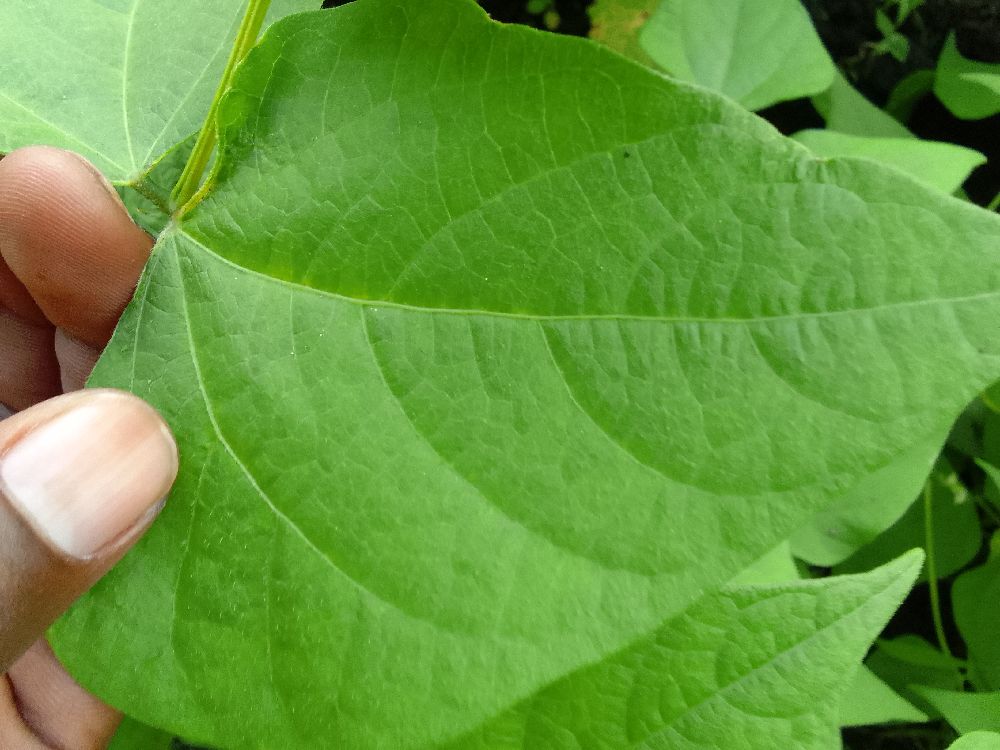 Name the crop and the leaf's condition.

common bean, healthy
